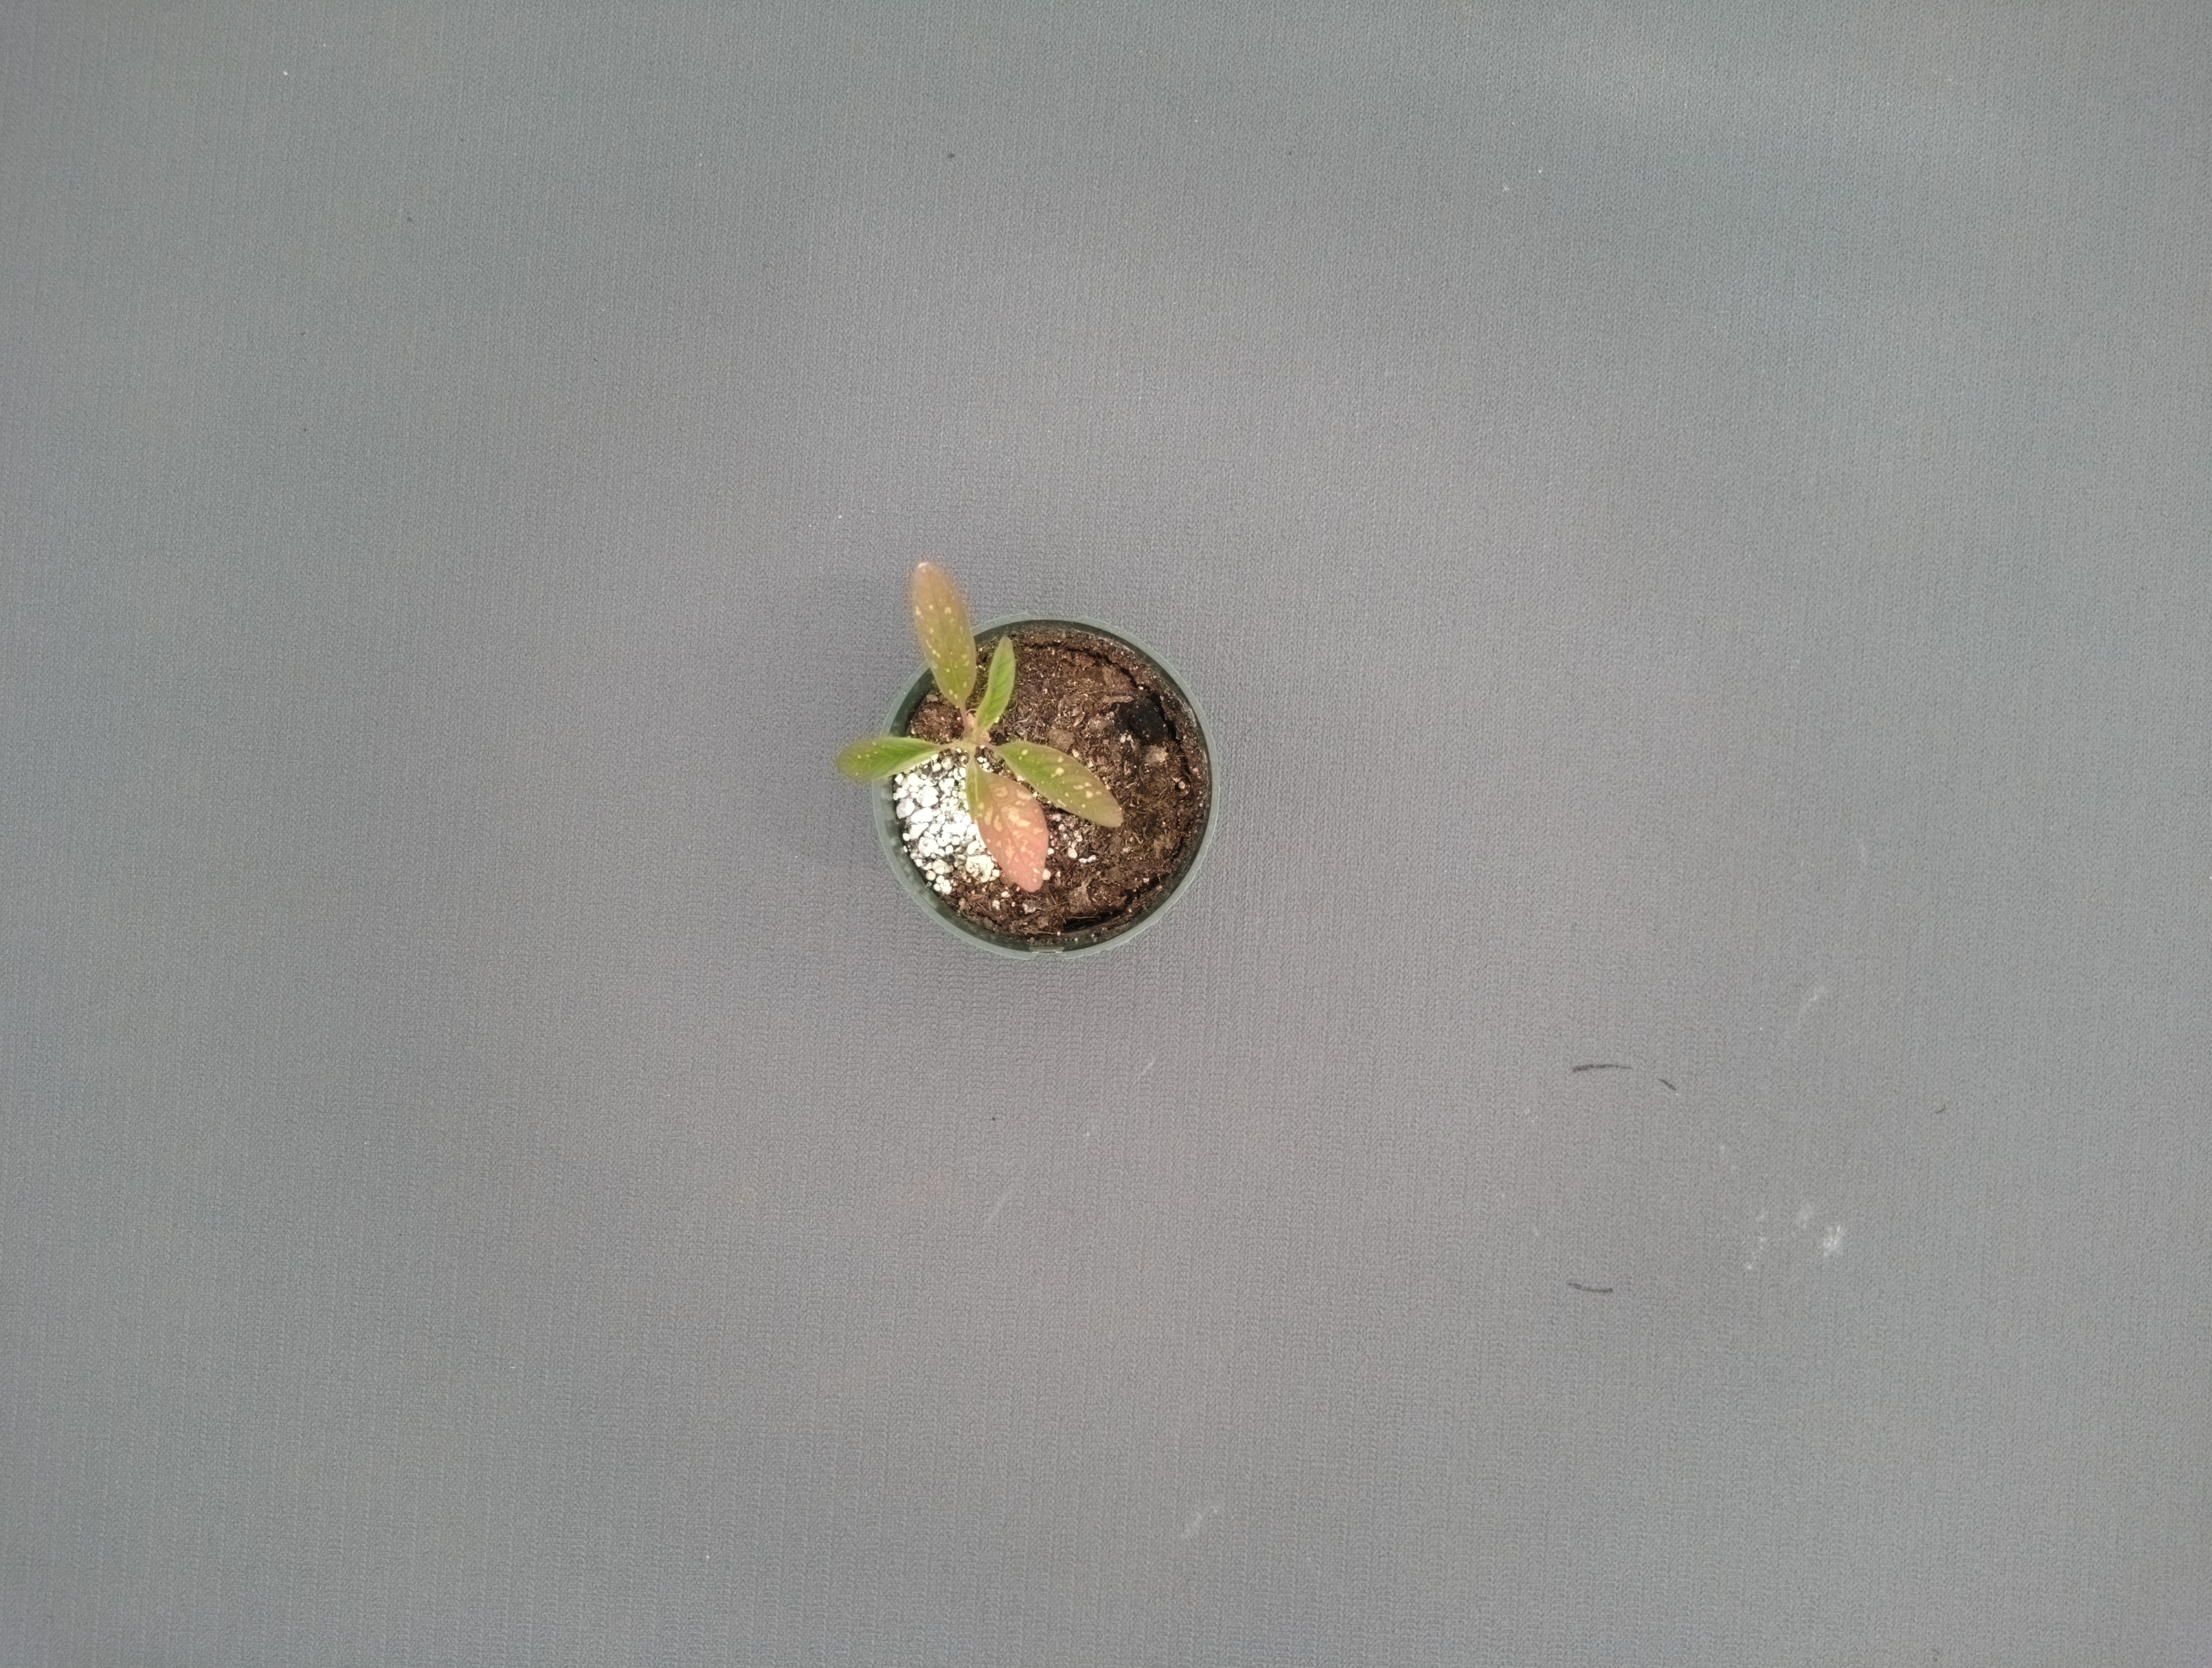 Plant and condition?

waterhemp, chlorosis only
